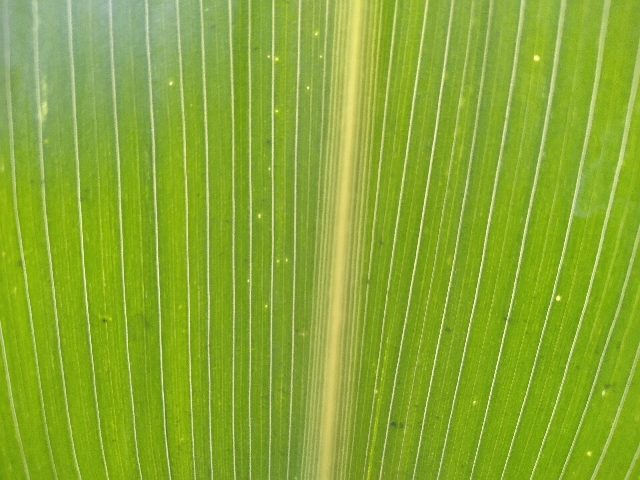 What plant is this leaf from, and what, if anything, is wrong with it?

maize, healthy
